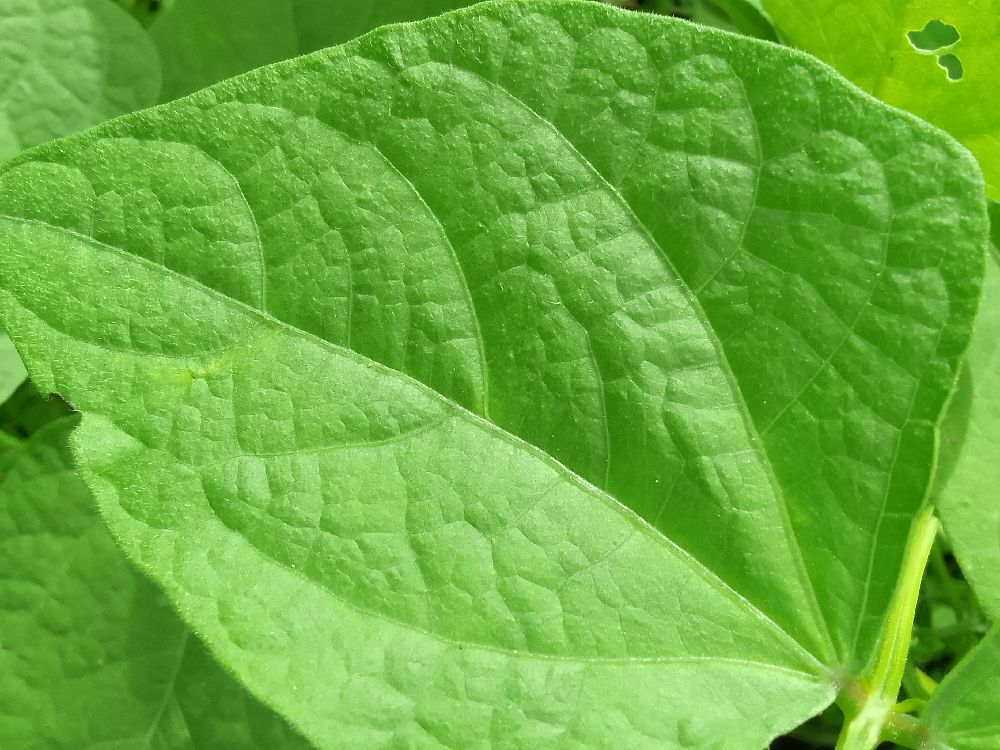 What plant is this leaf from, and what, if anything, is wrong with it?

common bean, healthy
